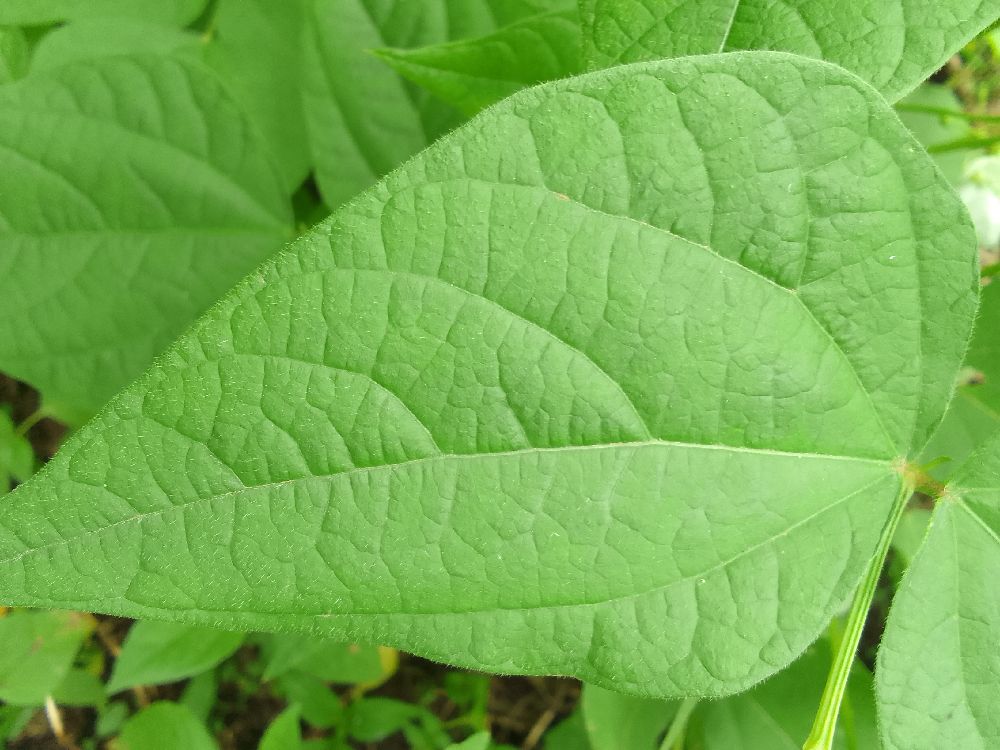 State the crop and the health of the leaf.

common bean, healthy
